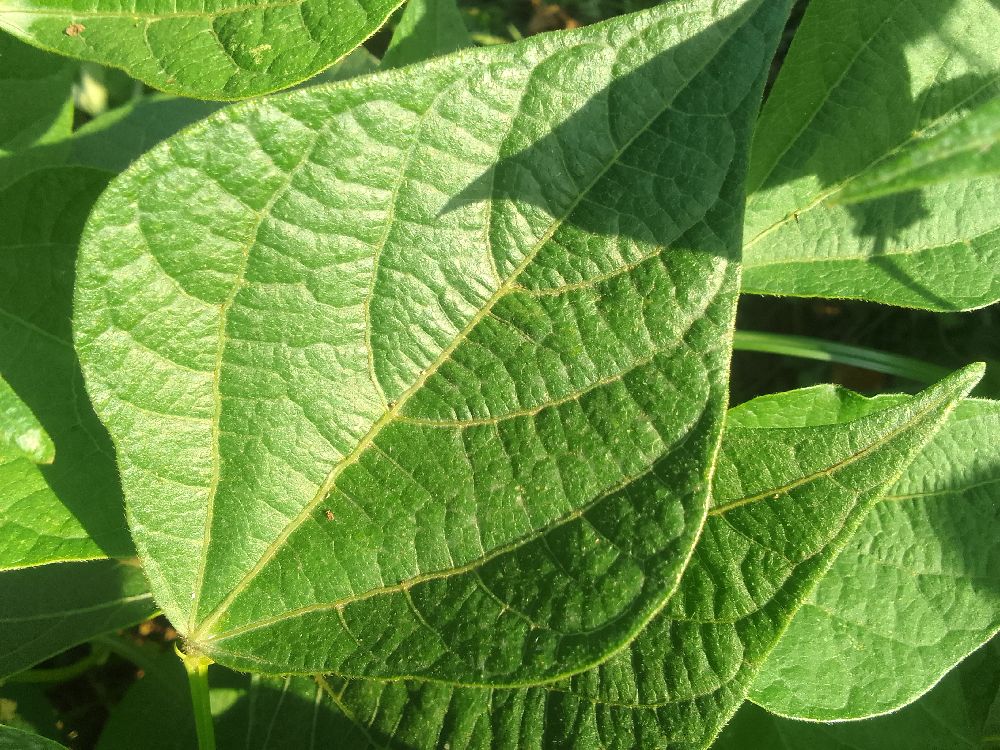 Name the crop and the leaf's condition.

common bean, healthy
